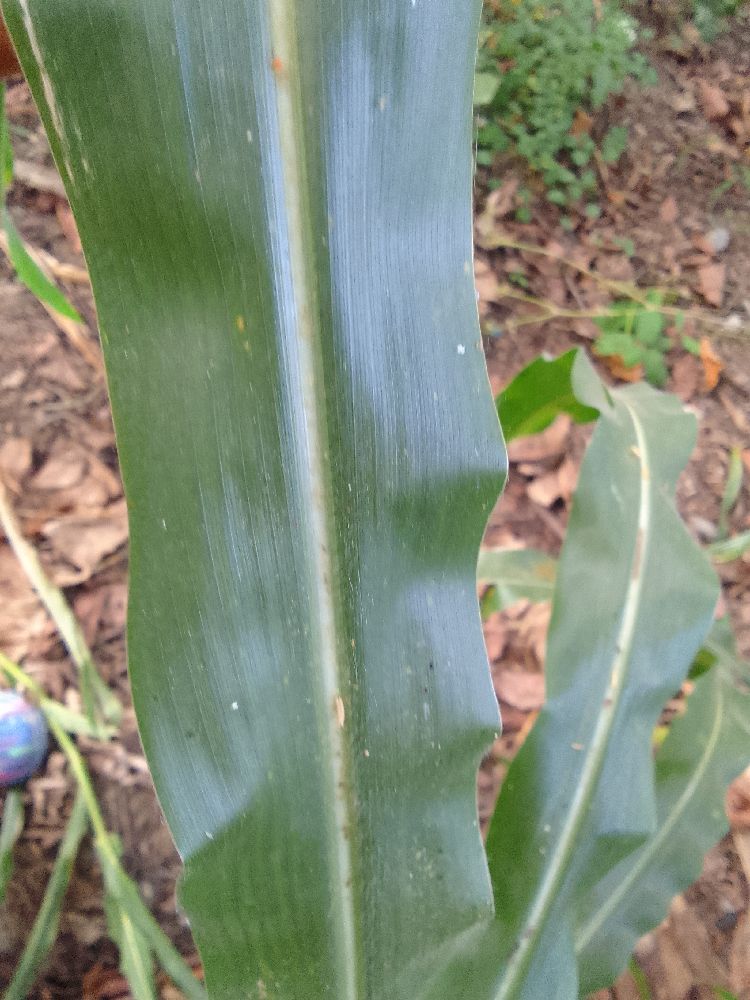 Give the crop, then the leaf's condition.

maize, healthy
